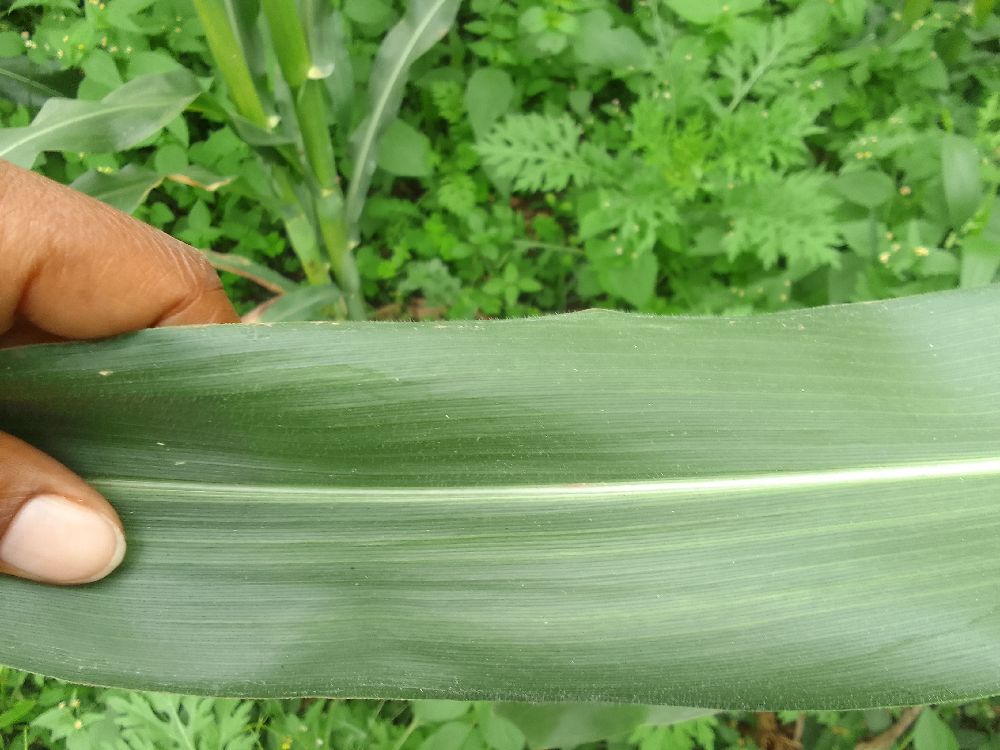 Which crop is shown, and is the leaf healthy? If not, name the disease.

maize, healthy
